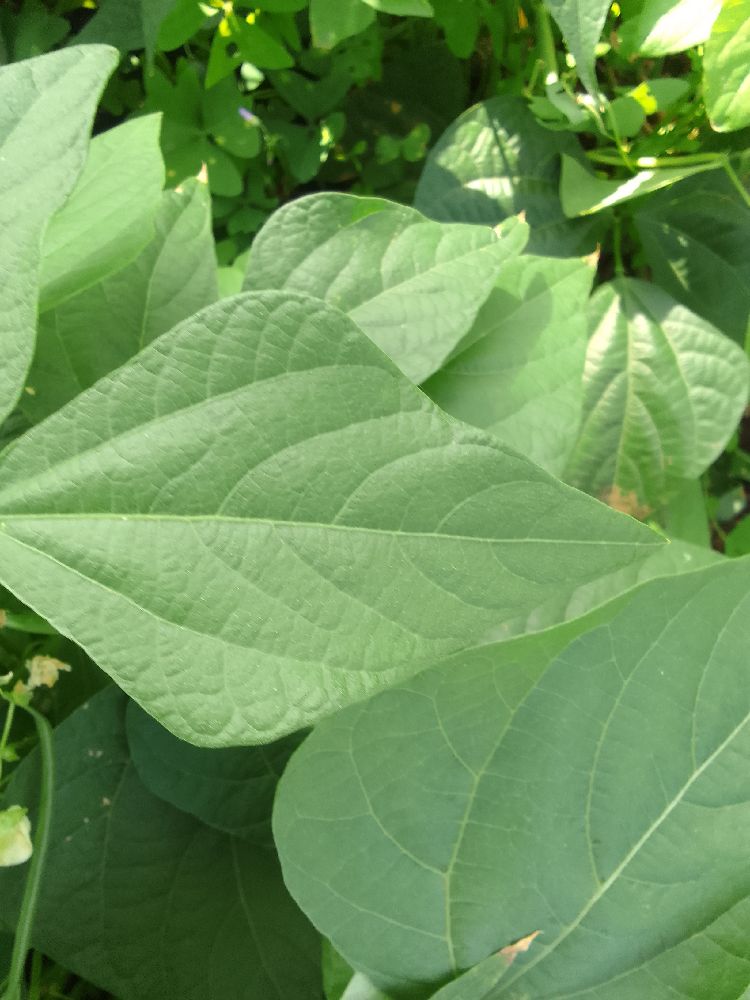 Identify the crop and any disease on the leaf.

common bean, healthy
